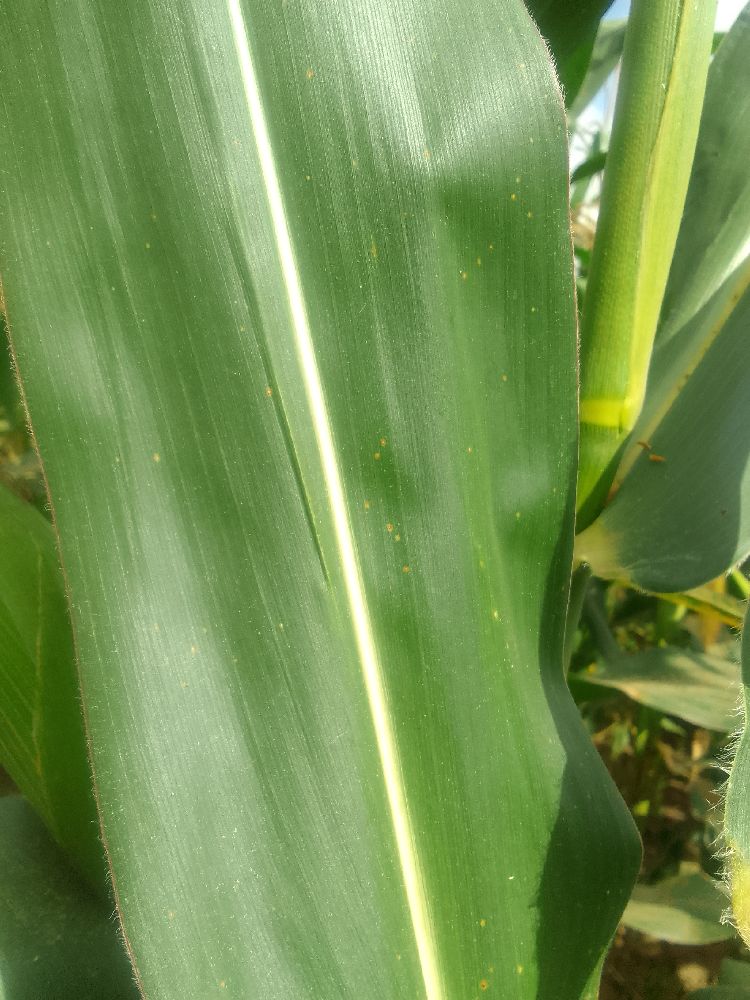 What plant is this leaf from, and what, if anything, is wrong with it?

maize, healthy
